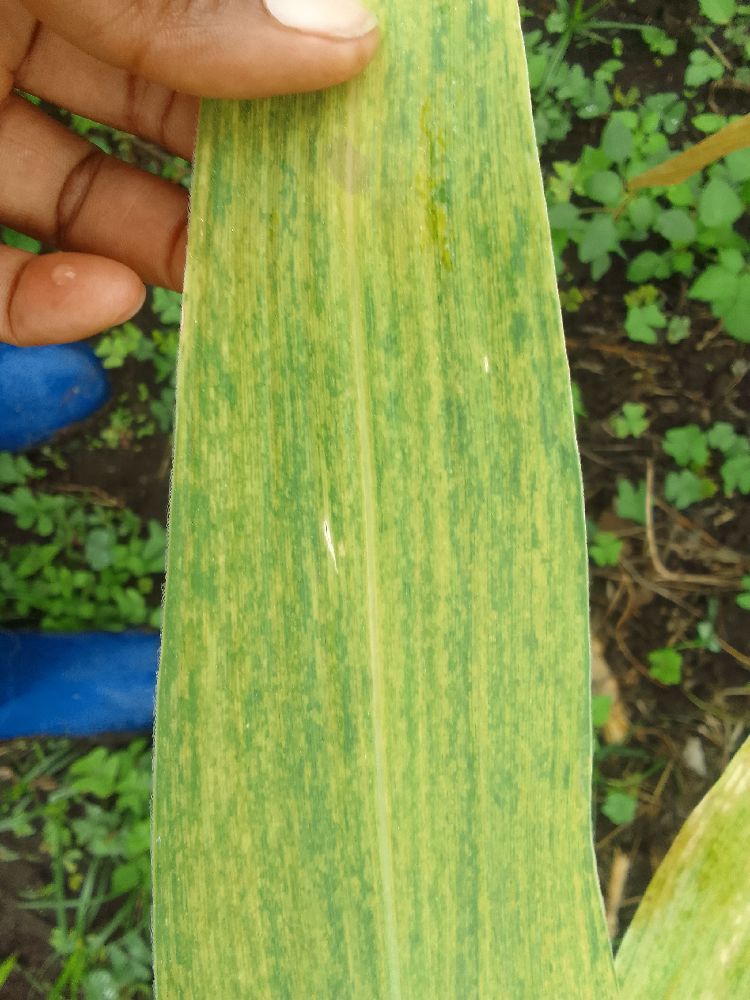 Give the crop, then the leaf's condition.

maize, maize lethal necrosis
